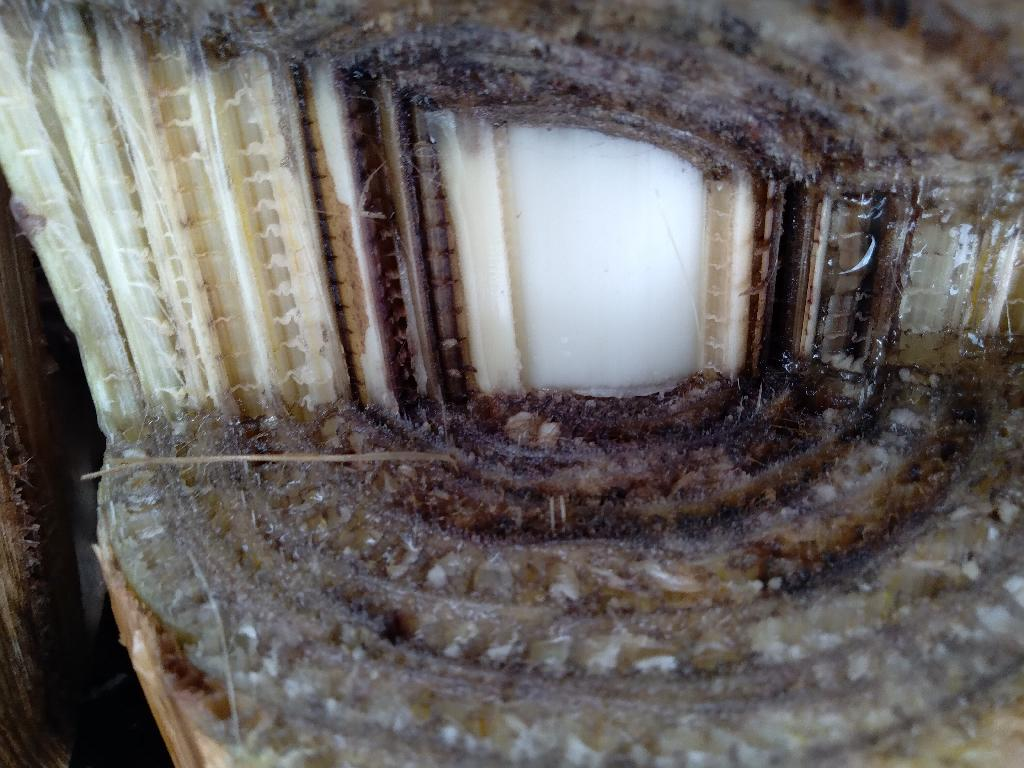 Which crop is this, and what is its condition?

banana, fusarium wilt race 1
